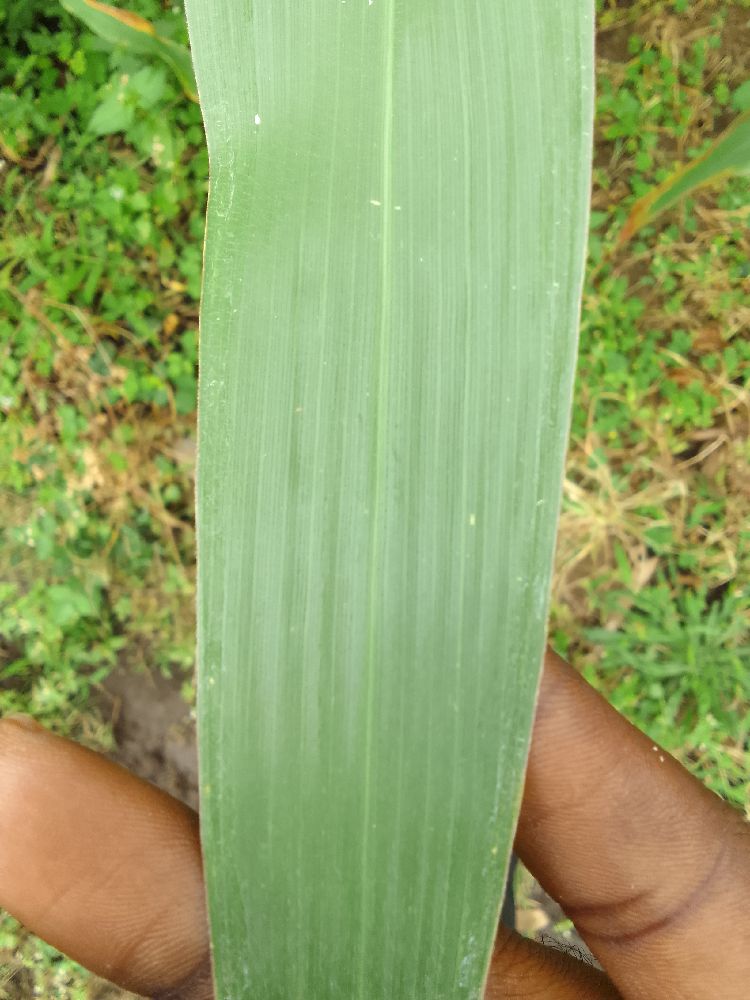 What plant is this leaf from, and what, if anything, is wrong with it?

maize, healthy
